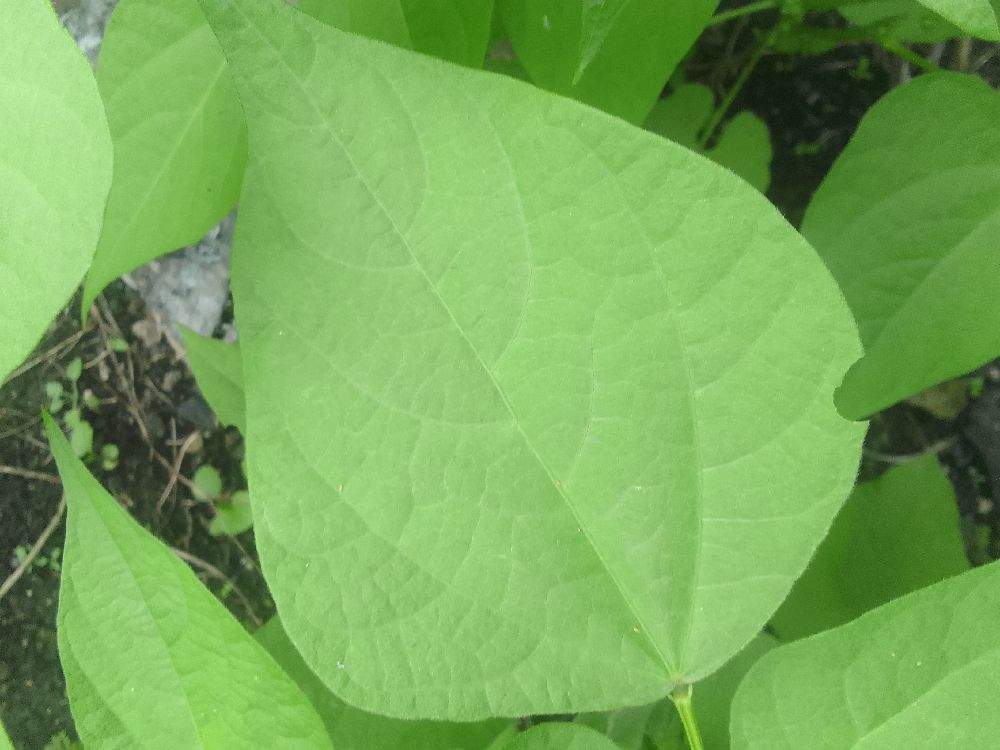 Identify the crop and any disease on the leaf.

common bean, healthy
